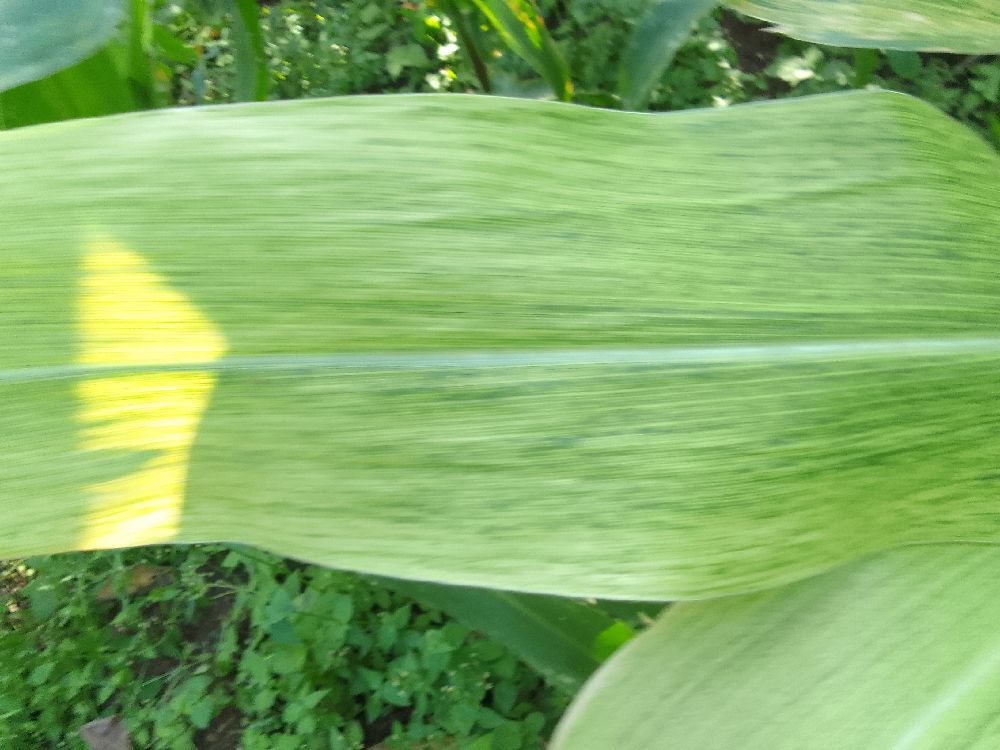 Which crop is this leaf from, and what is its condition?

maize, maize lethal necrosis
